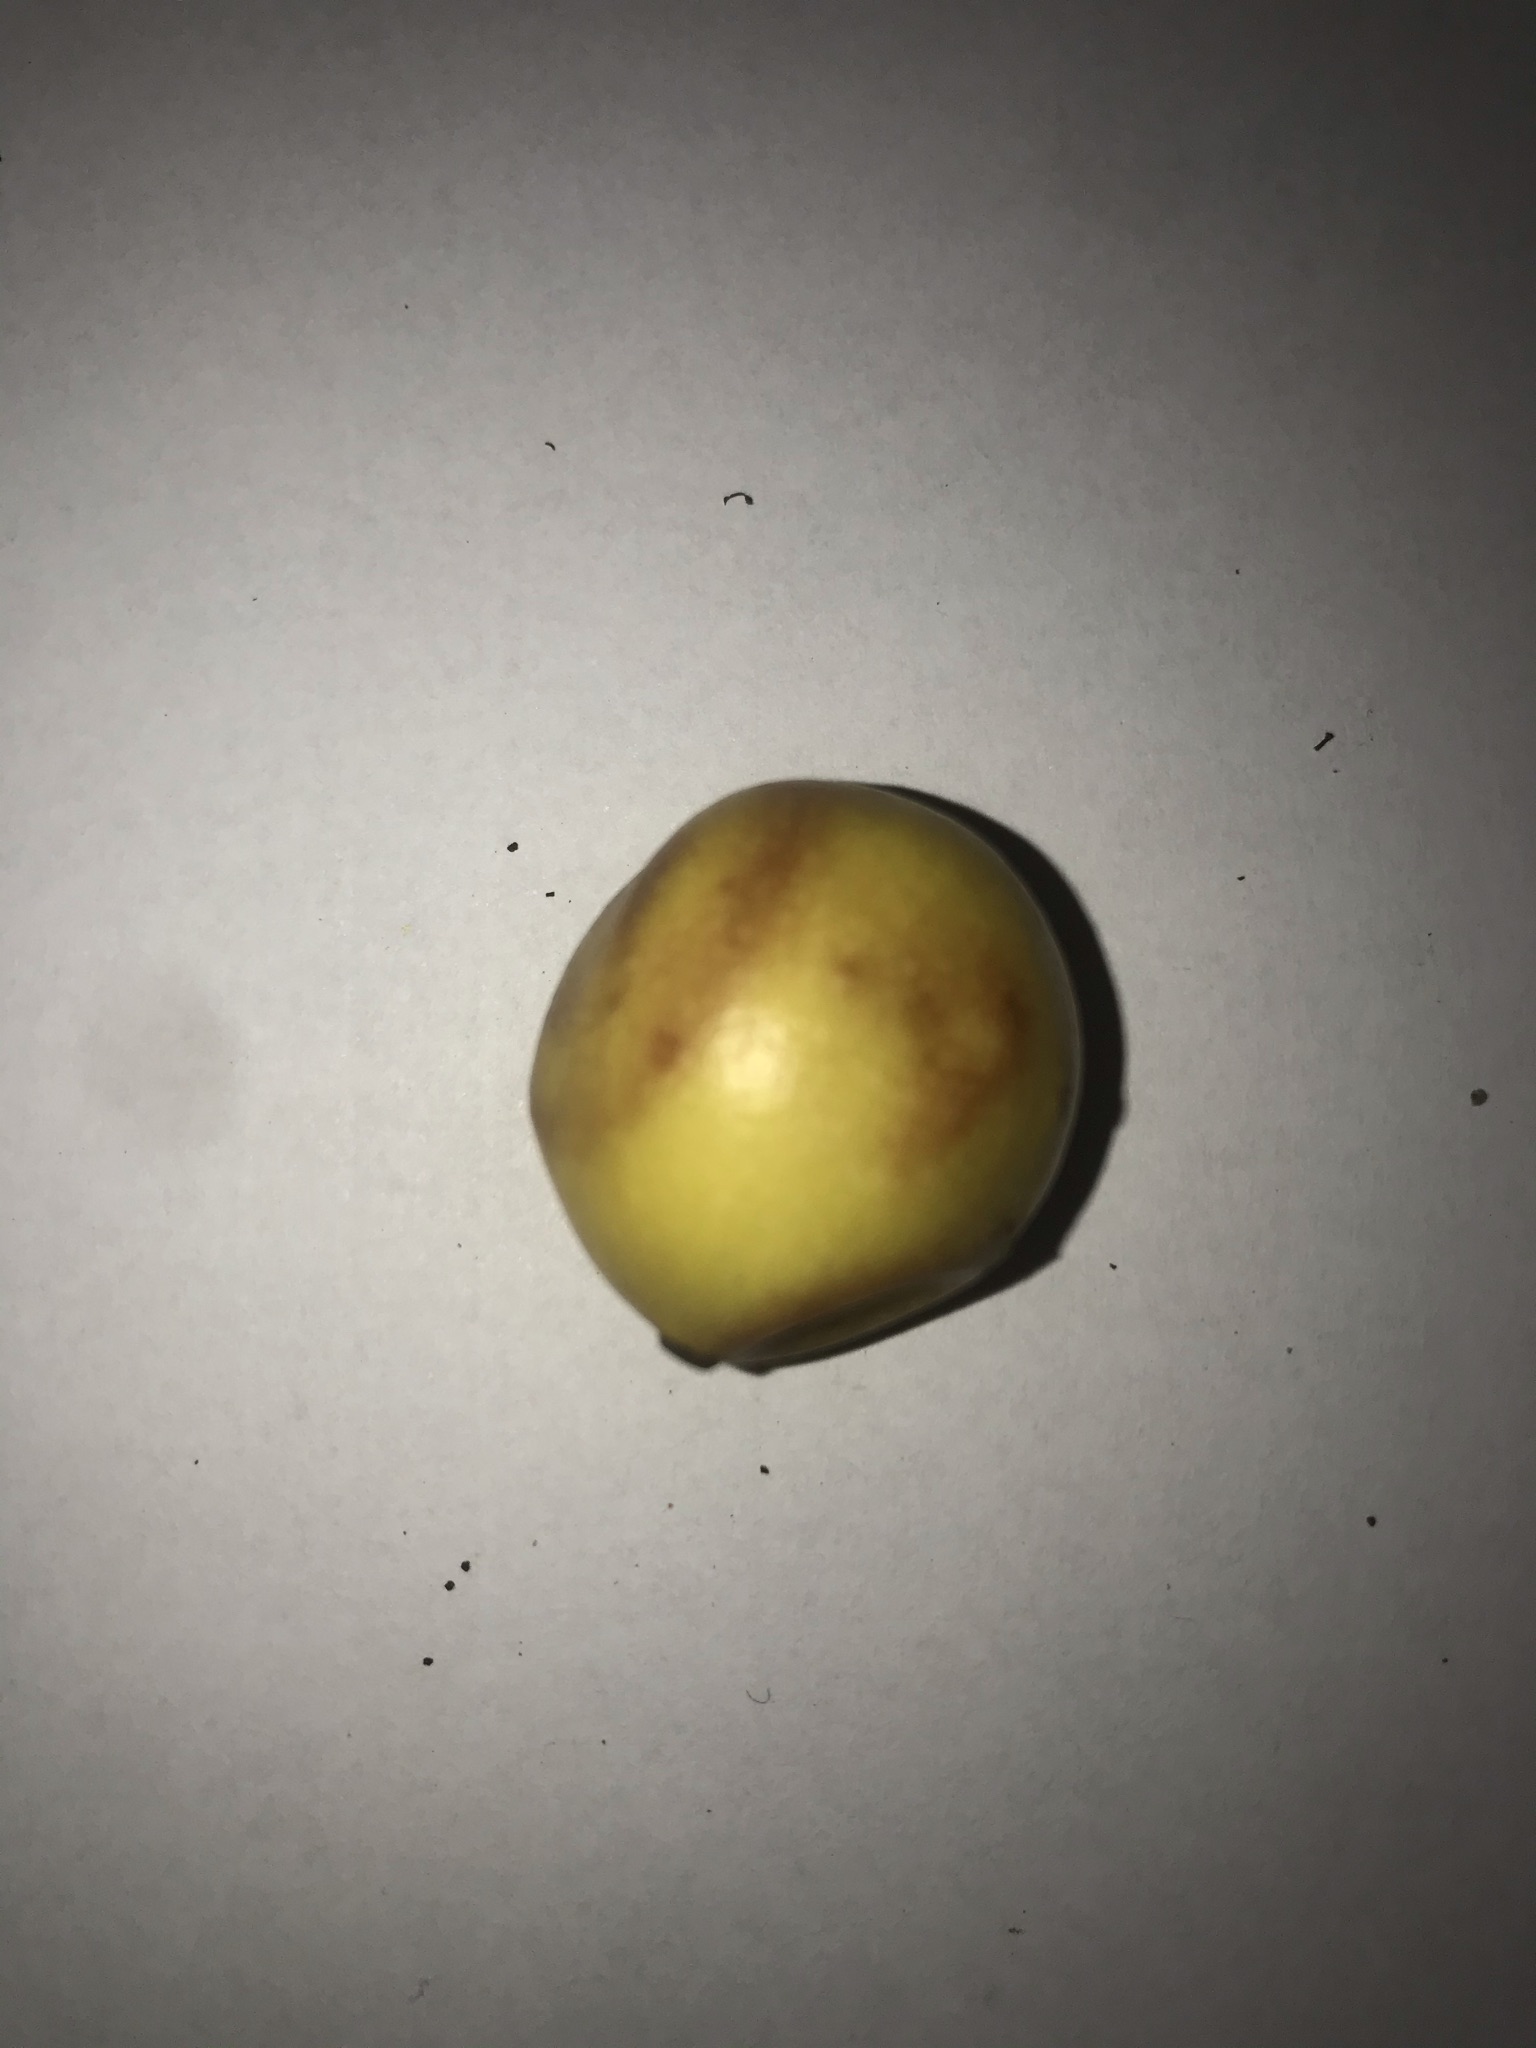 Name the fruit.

abiu
